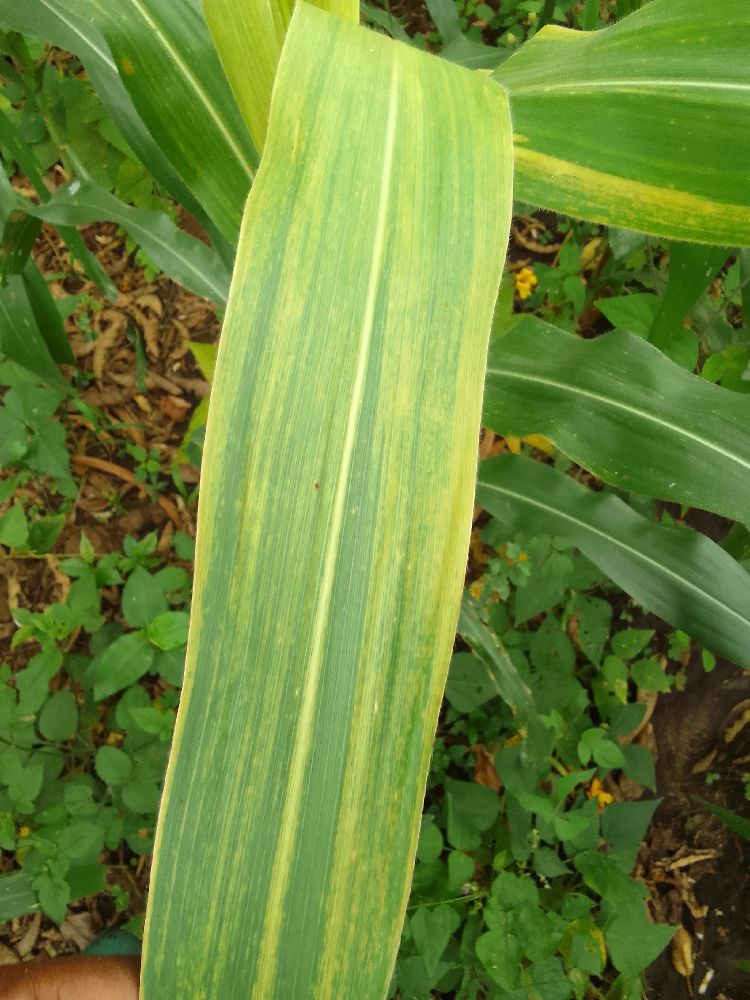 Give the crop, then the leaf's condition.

maize, maize lethal necrosis
